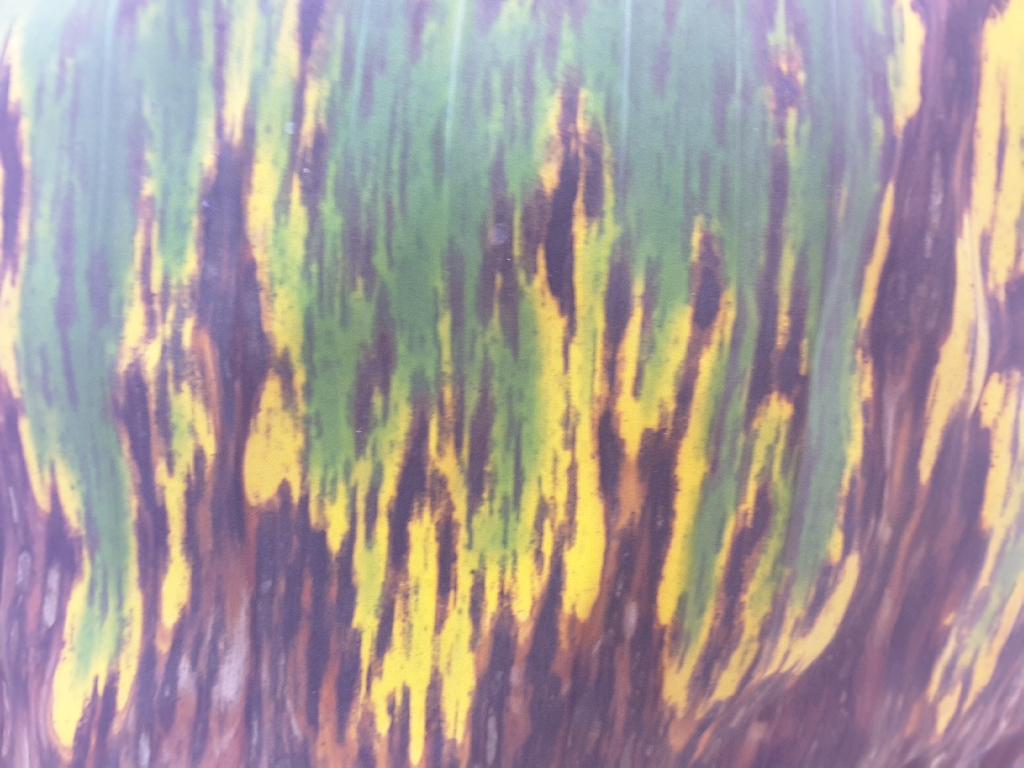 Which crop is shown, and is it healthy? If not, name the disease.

banana, black sigatoka
